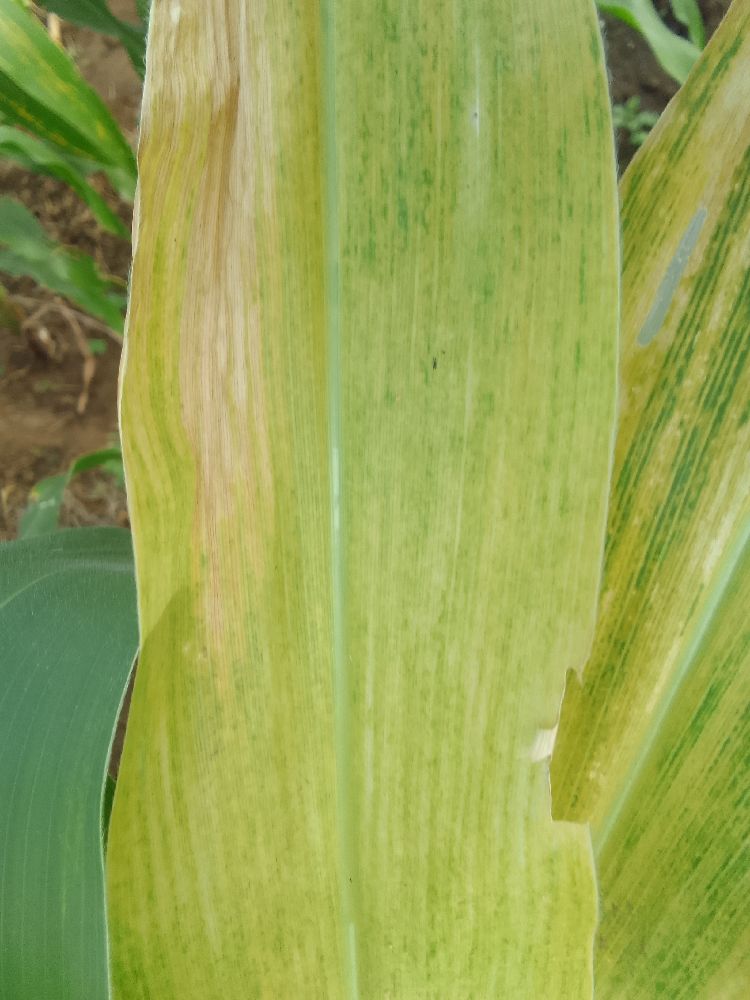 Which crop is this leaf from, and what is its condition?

maize, maize lethal necrosis
